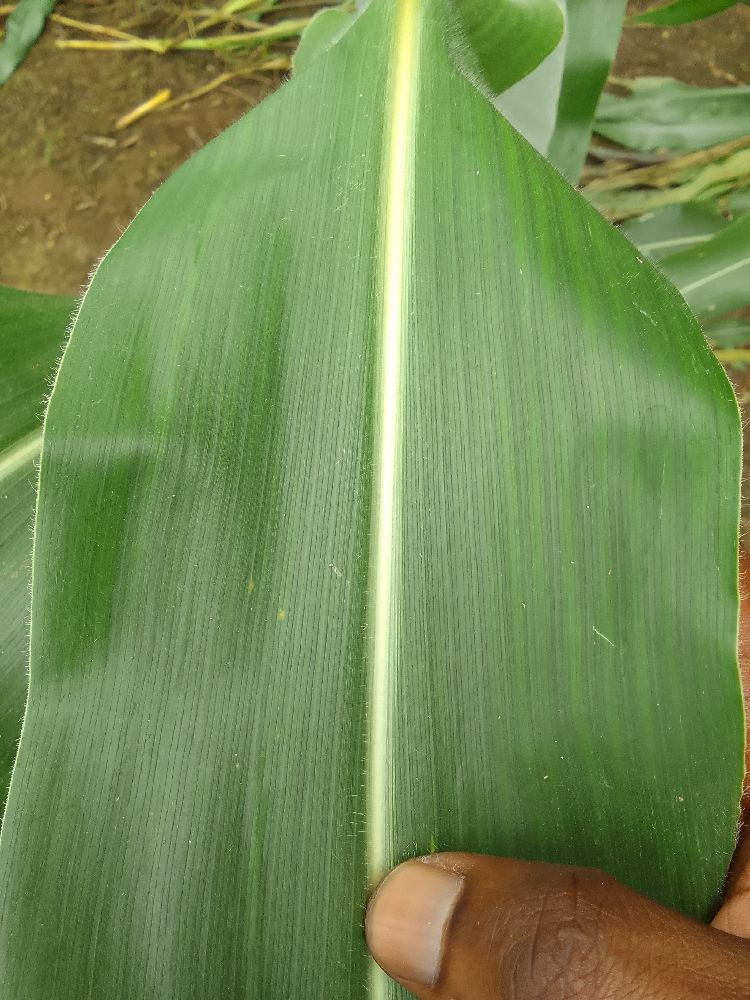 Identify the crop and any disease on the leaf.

maize, healthy
